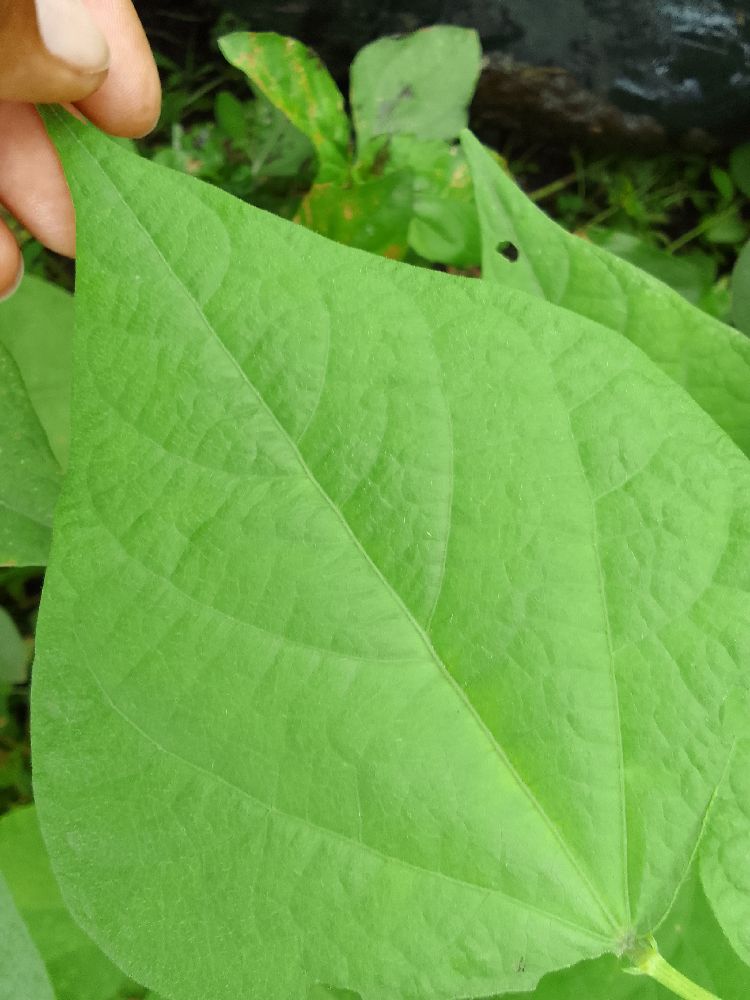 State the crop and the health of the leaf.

common bean, healthy
